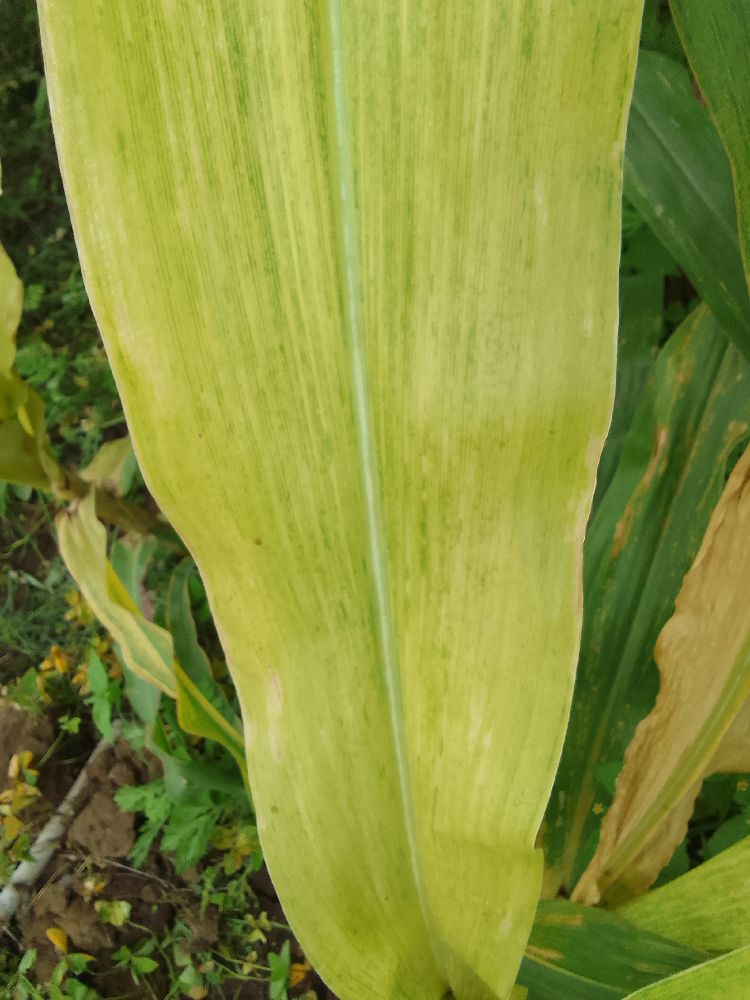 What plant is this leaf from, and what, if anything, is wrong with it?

maize, maize lethal necrosis
